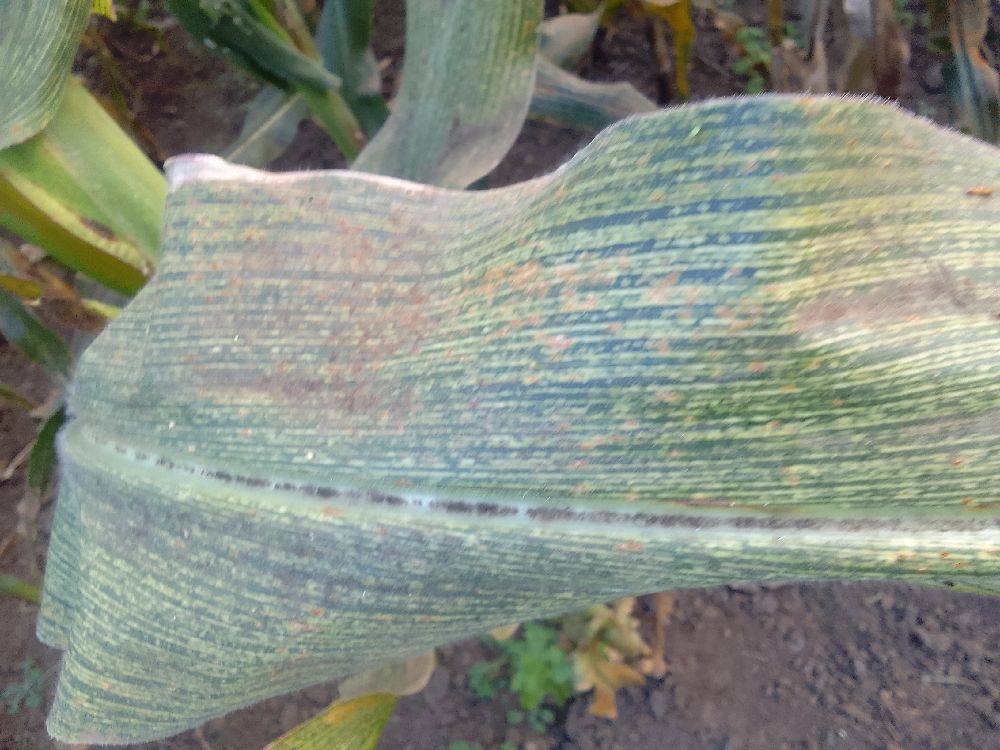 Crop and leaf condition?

maize, maize streak virus
